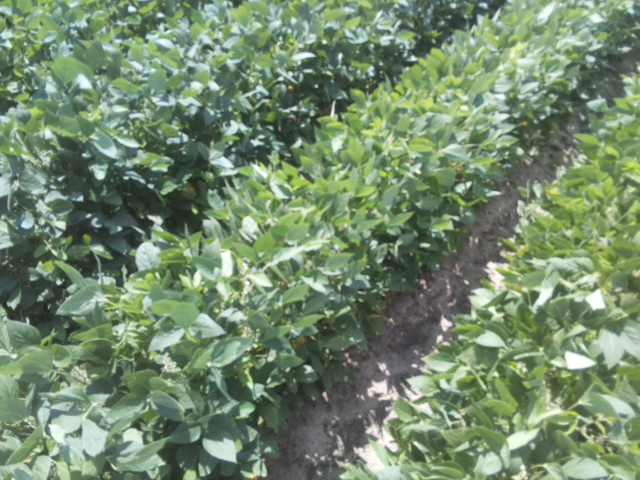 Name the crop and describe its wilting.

soybean, leaflets folding inward at secondary pulvinus with no turgor loss in leaflets or petioles
